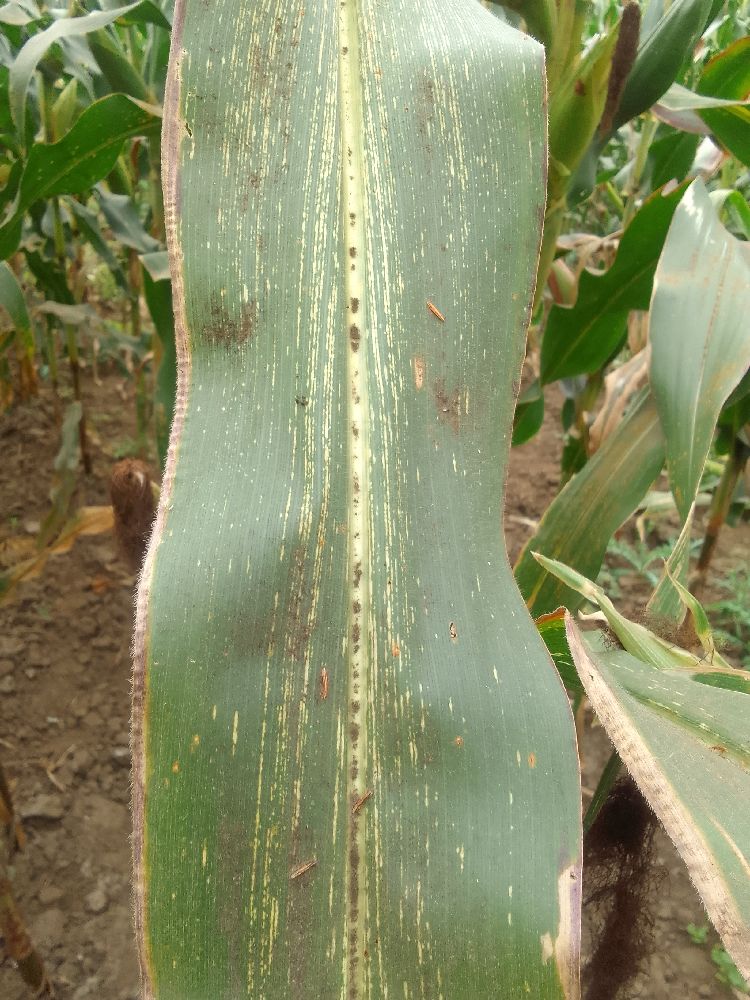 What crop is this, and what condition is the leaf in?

maize, maize streak virus
